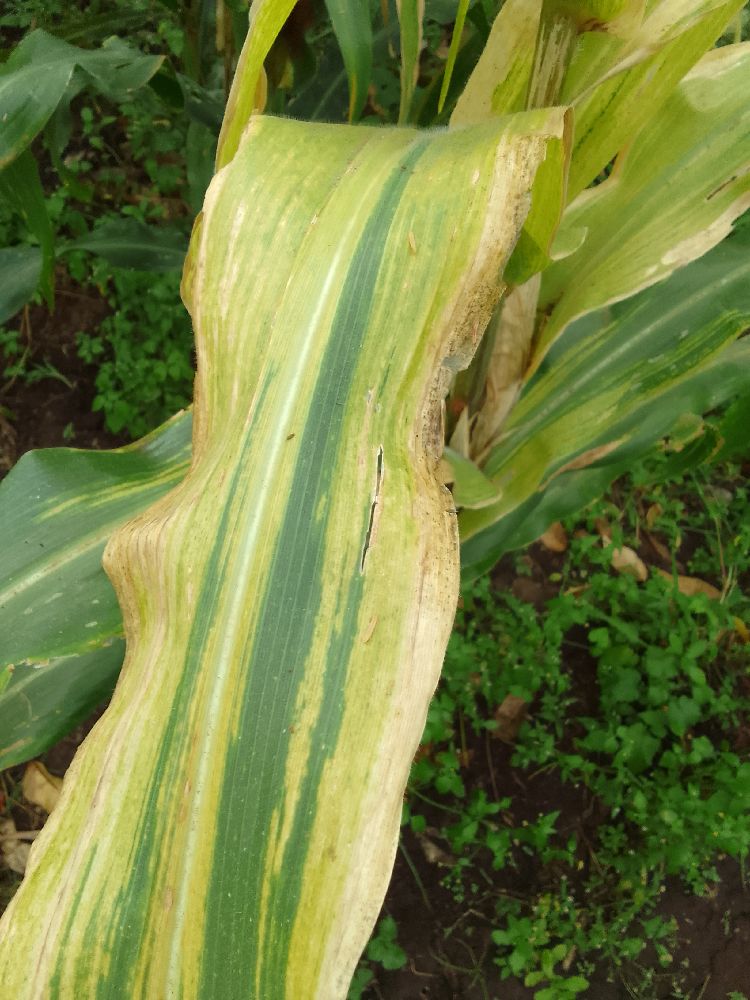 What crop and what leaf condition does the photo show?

maize, maize lethal necrosis
